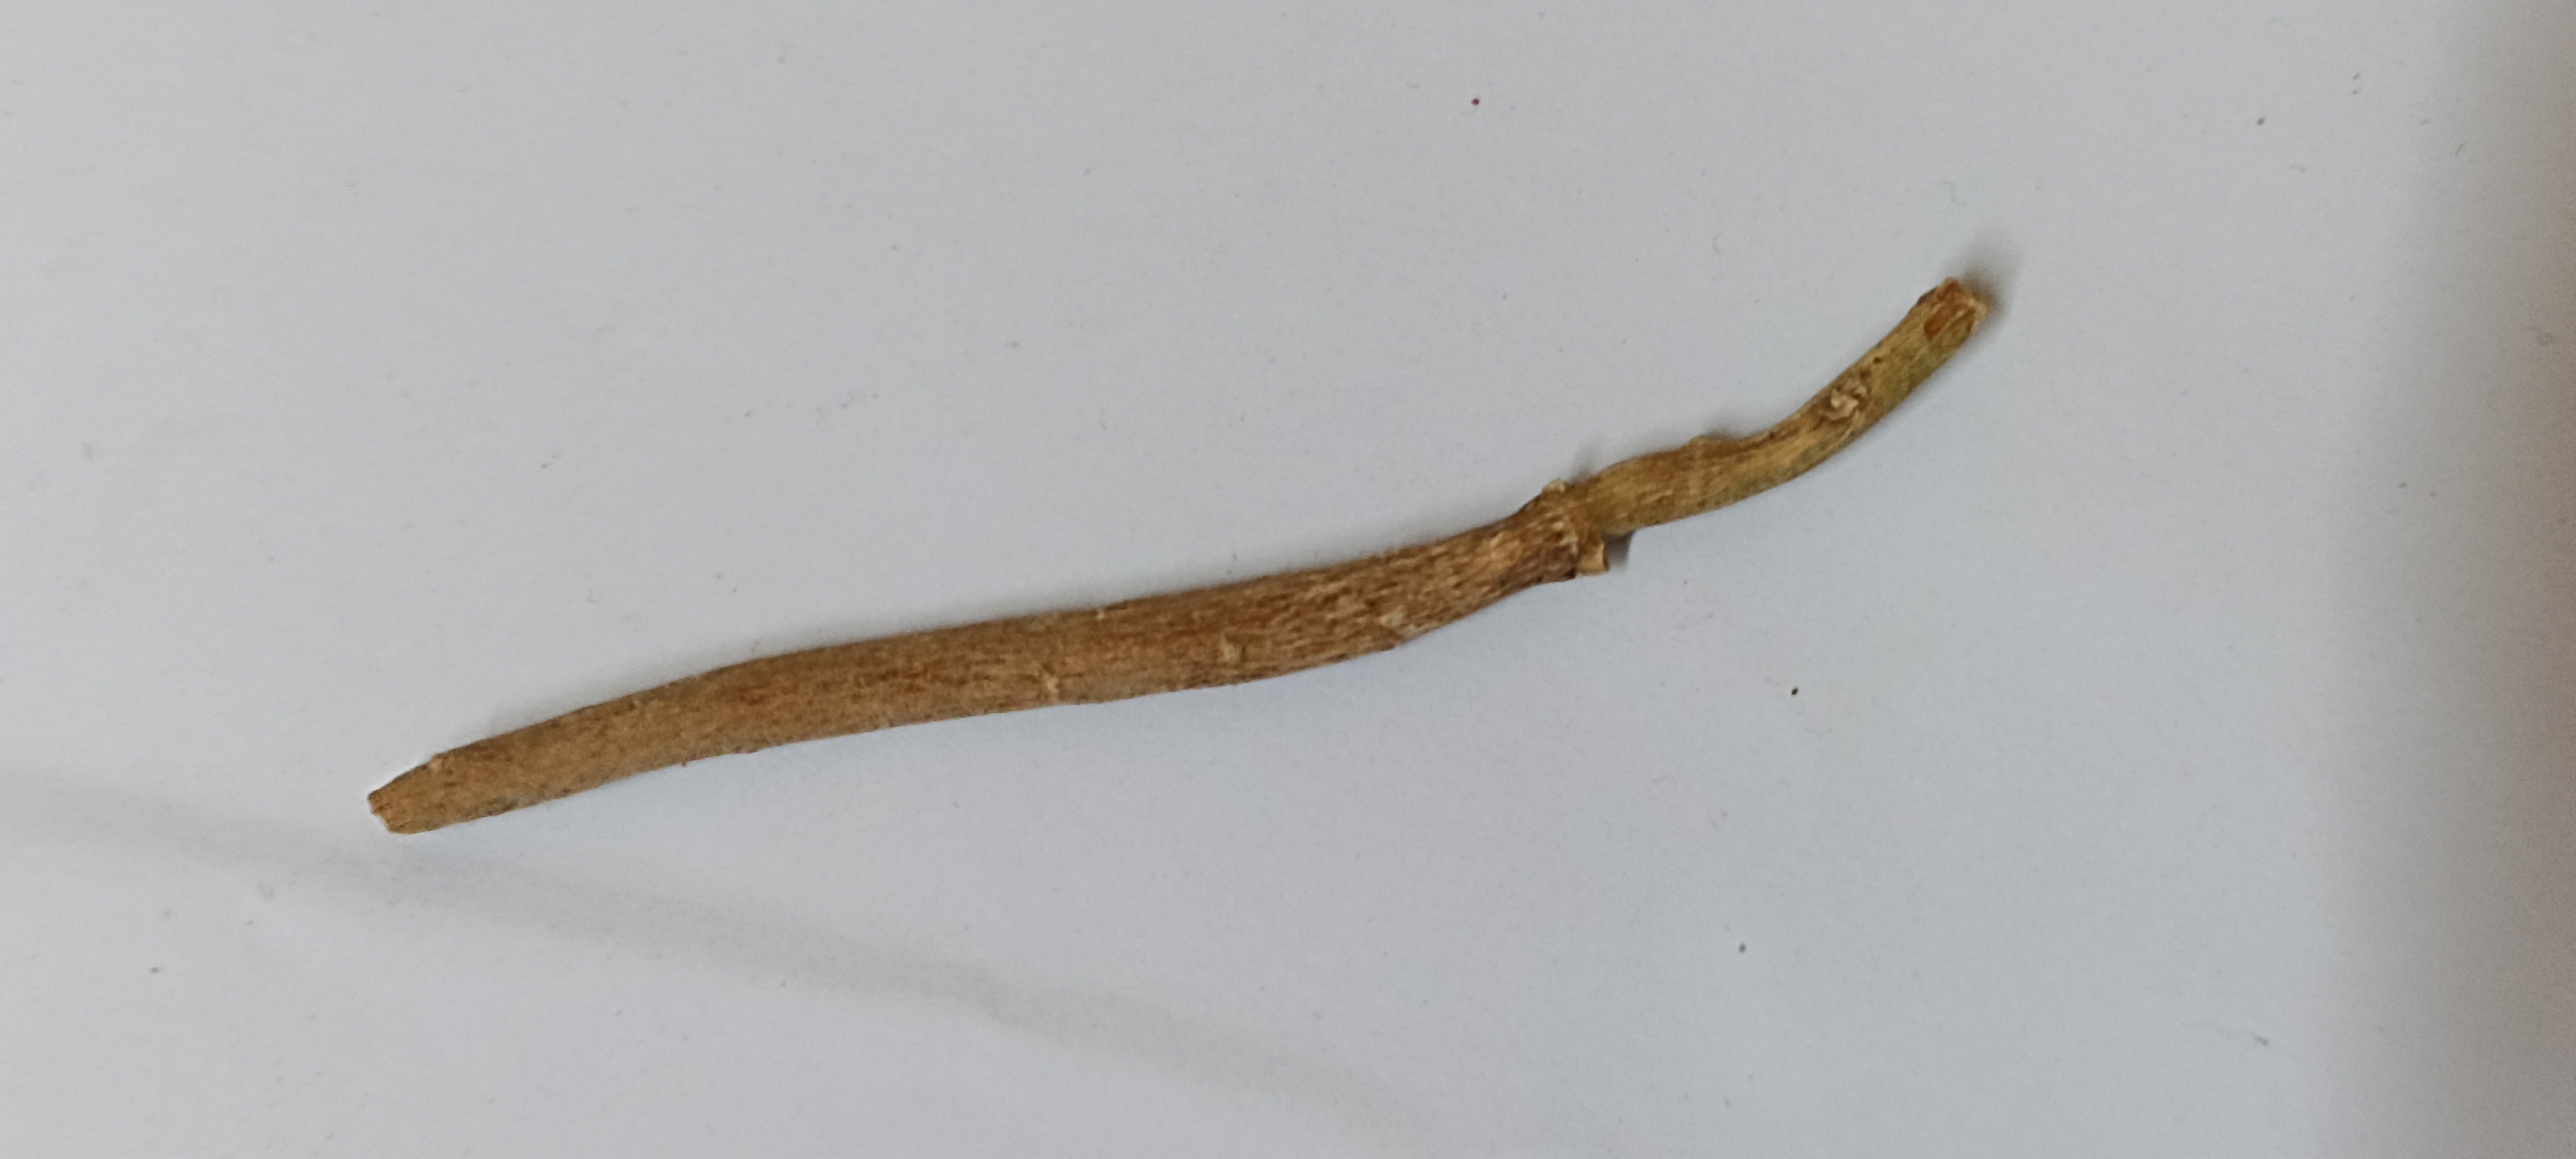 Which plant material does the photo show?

ashwagandha
